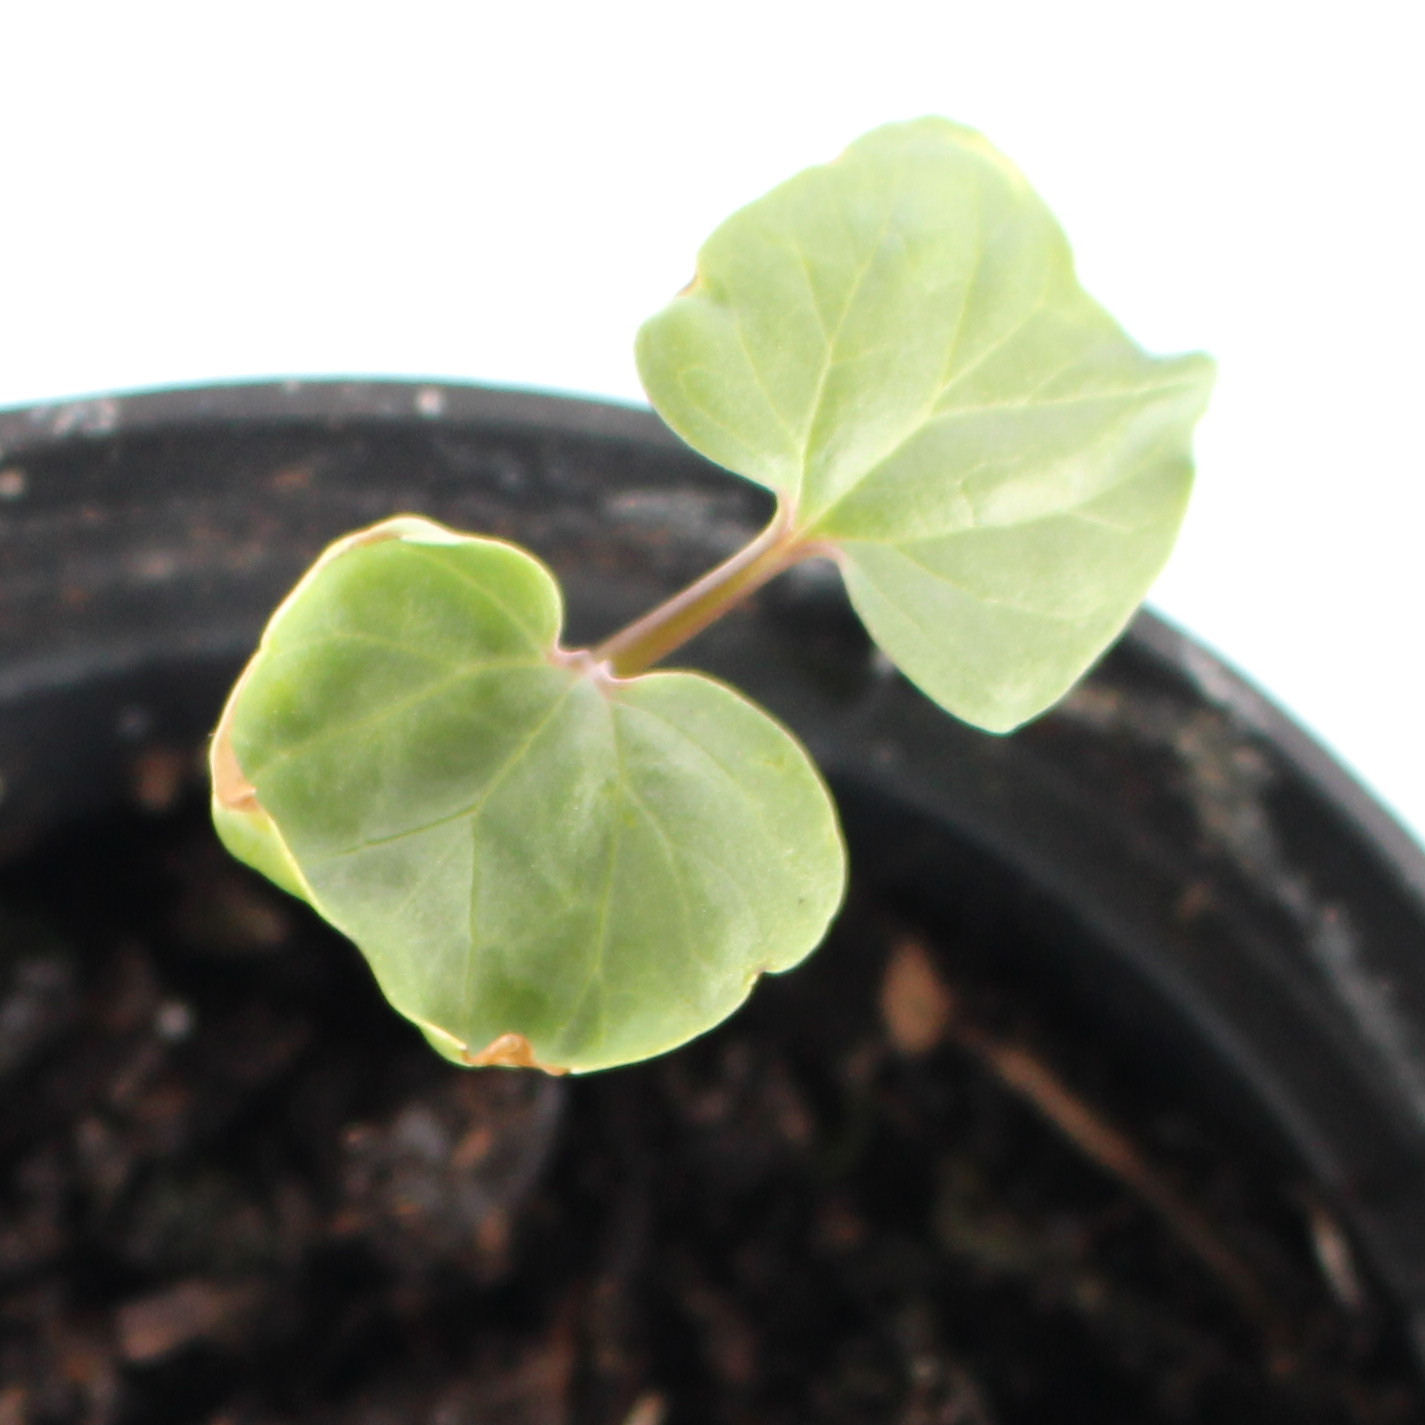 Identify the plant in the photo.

Convolvulus arvensis
